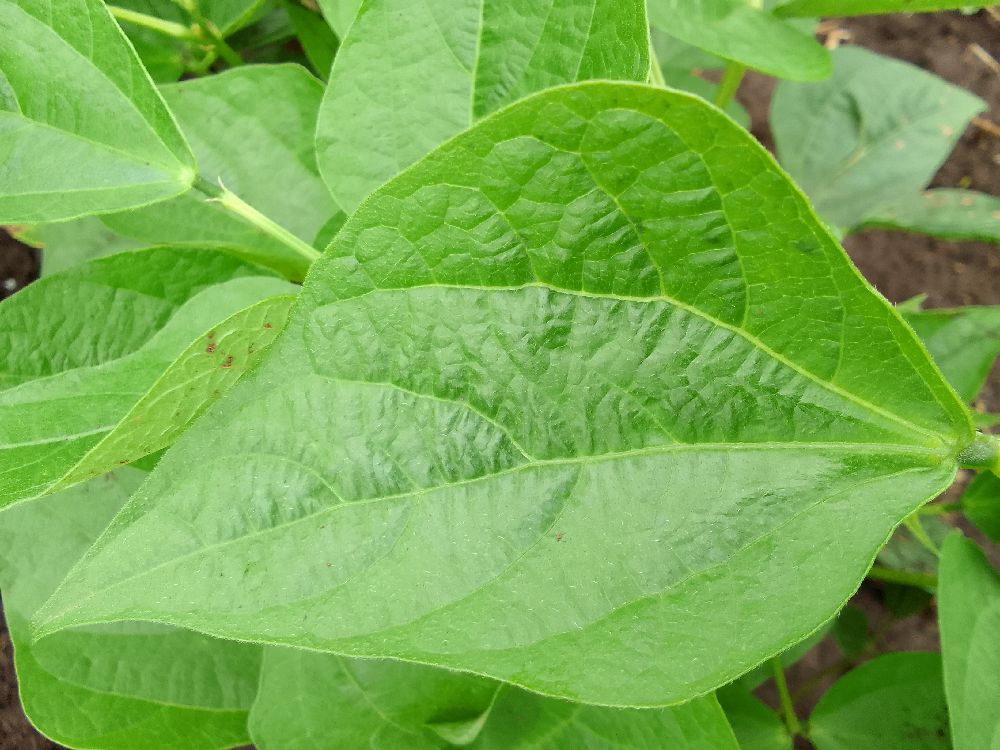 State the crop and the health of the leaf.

common bean, healthy
